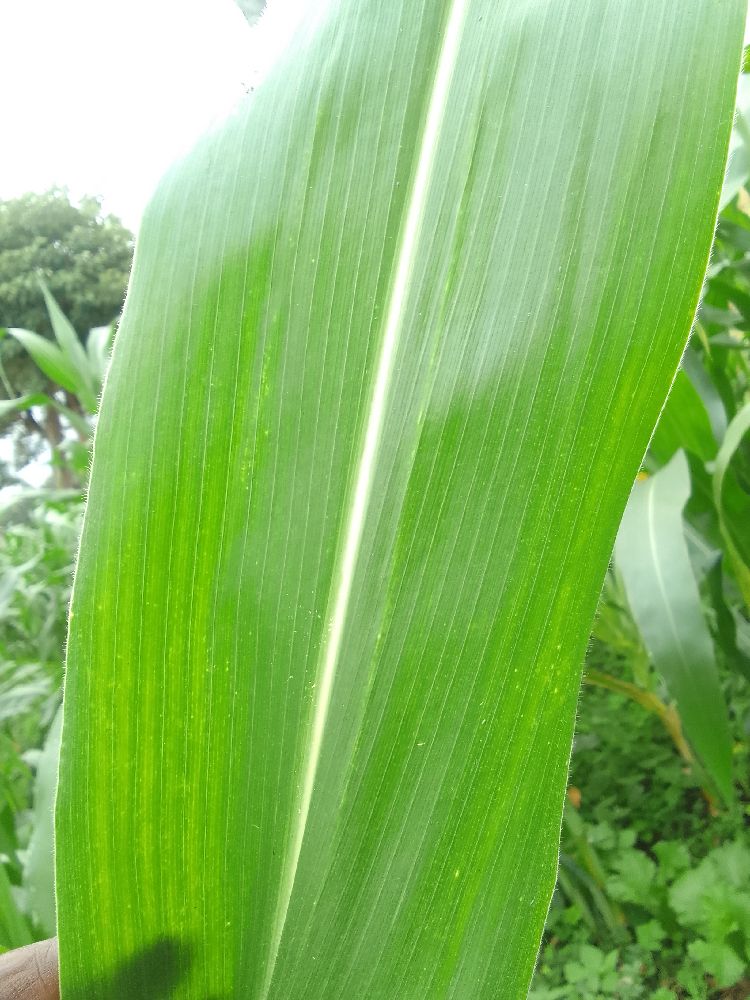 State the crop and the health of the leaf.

maize, healthy
